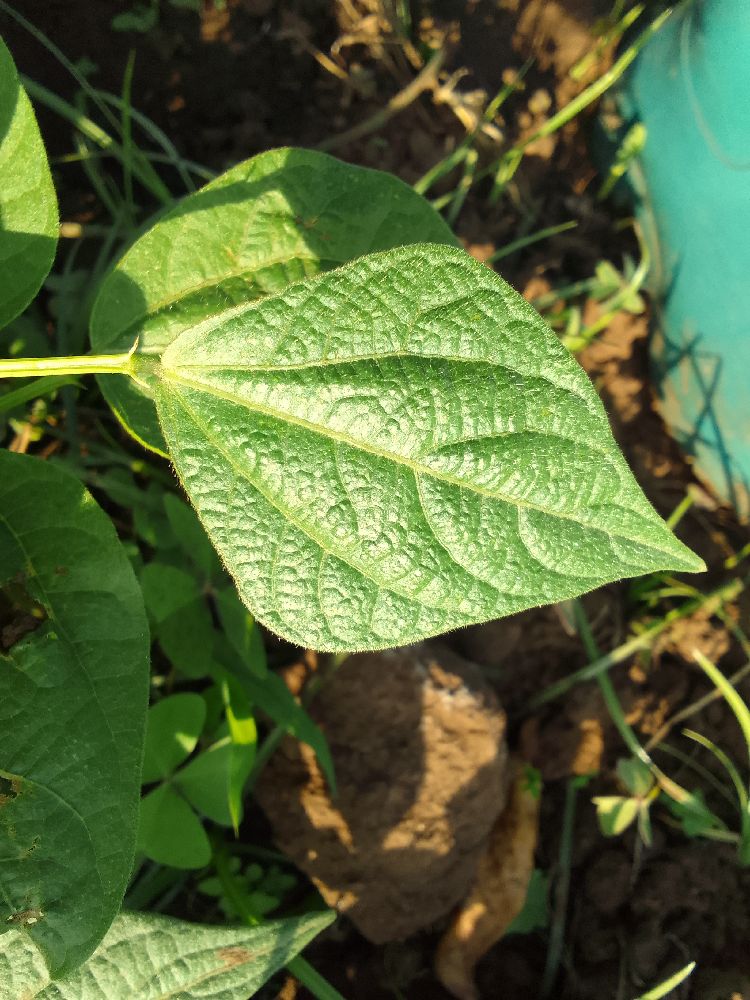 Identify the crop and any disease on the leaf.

common bean, healthy
